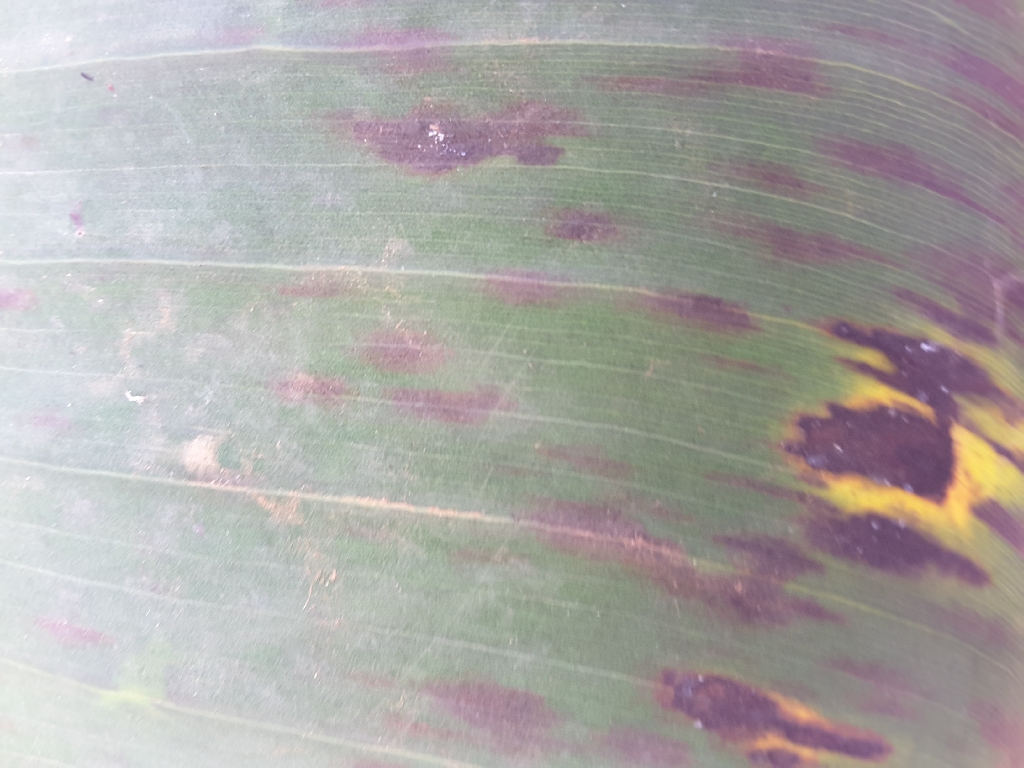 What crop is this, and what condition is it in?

banana, black sigatoka
